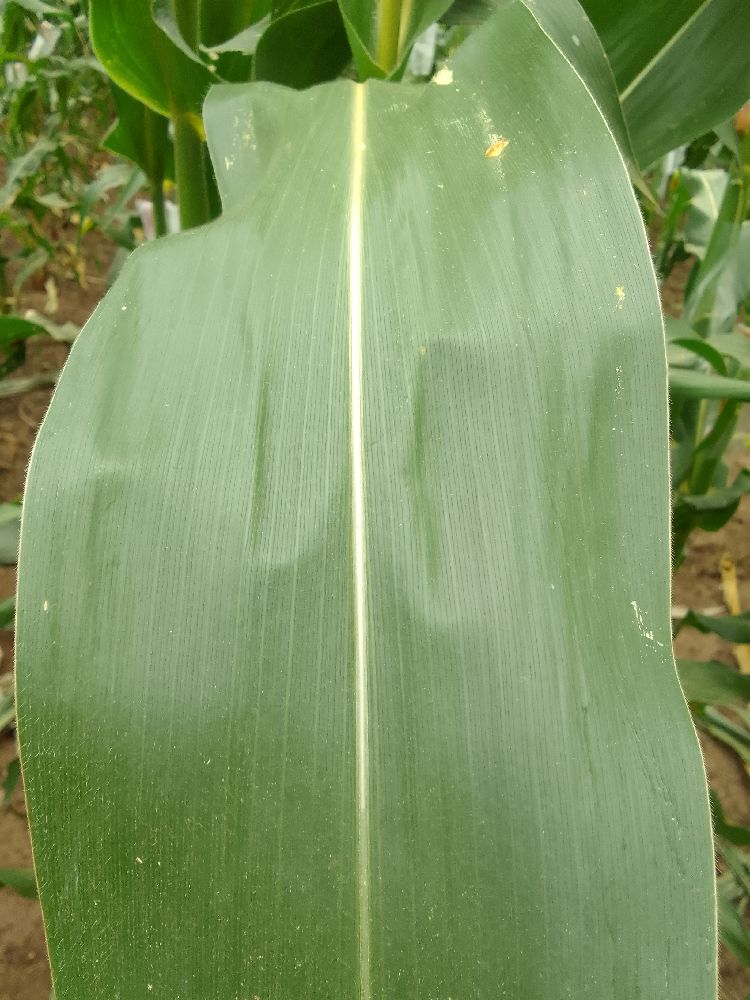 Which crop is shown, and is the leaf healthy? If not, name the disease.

maize, healthy
